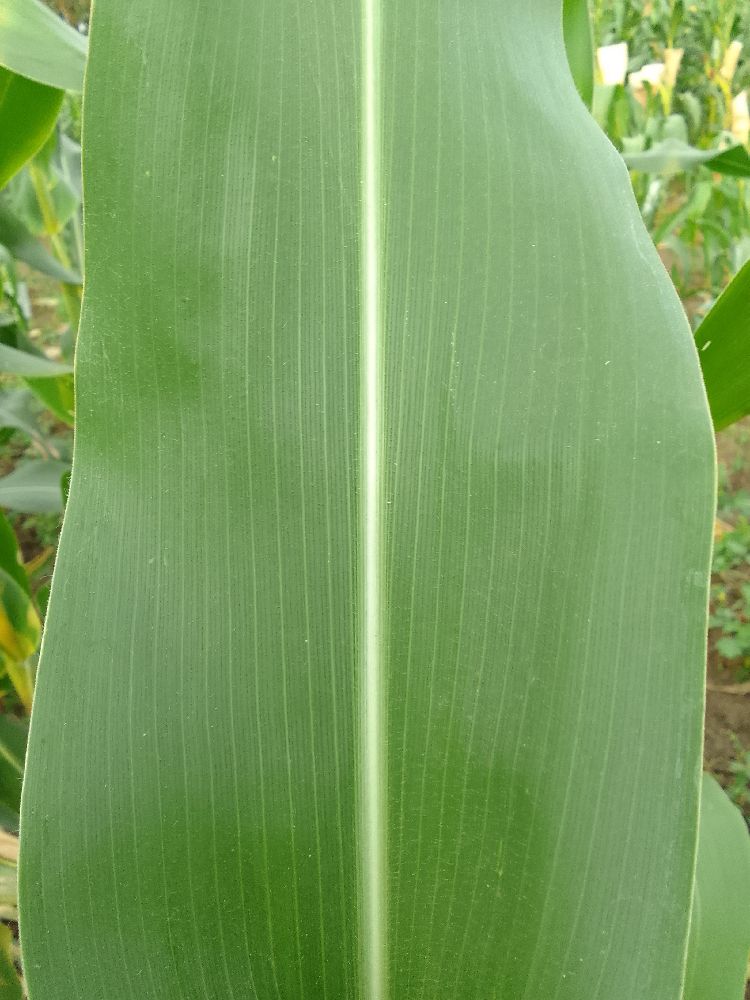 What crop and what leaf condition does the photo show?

maize, healthy
